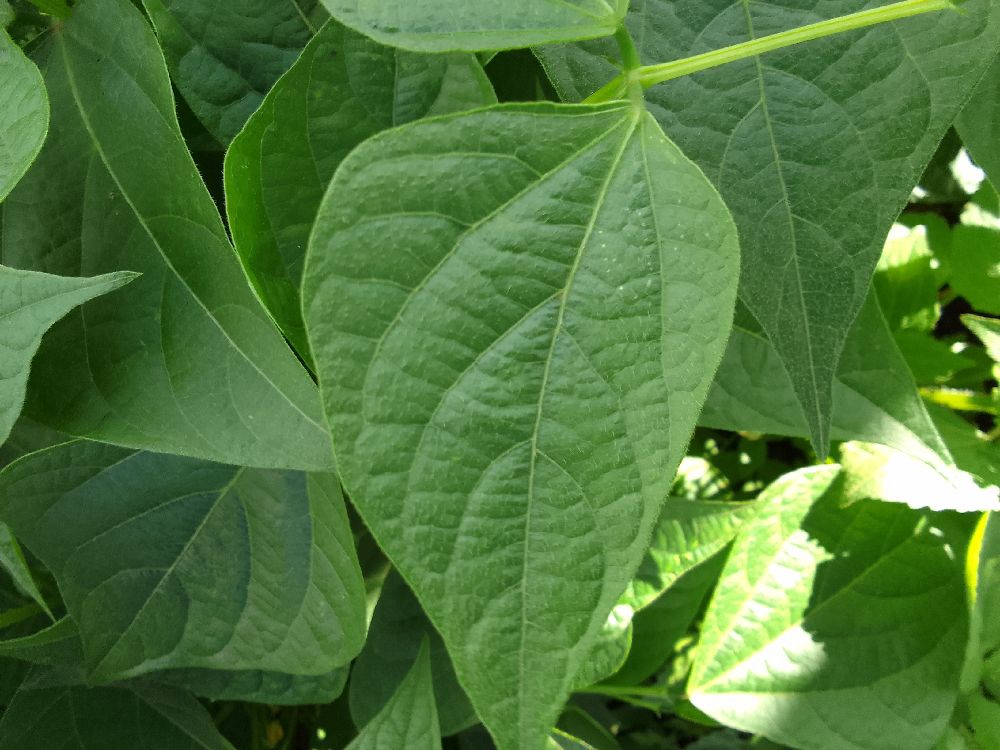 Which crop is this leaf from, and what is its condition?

common bean, healthy
